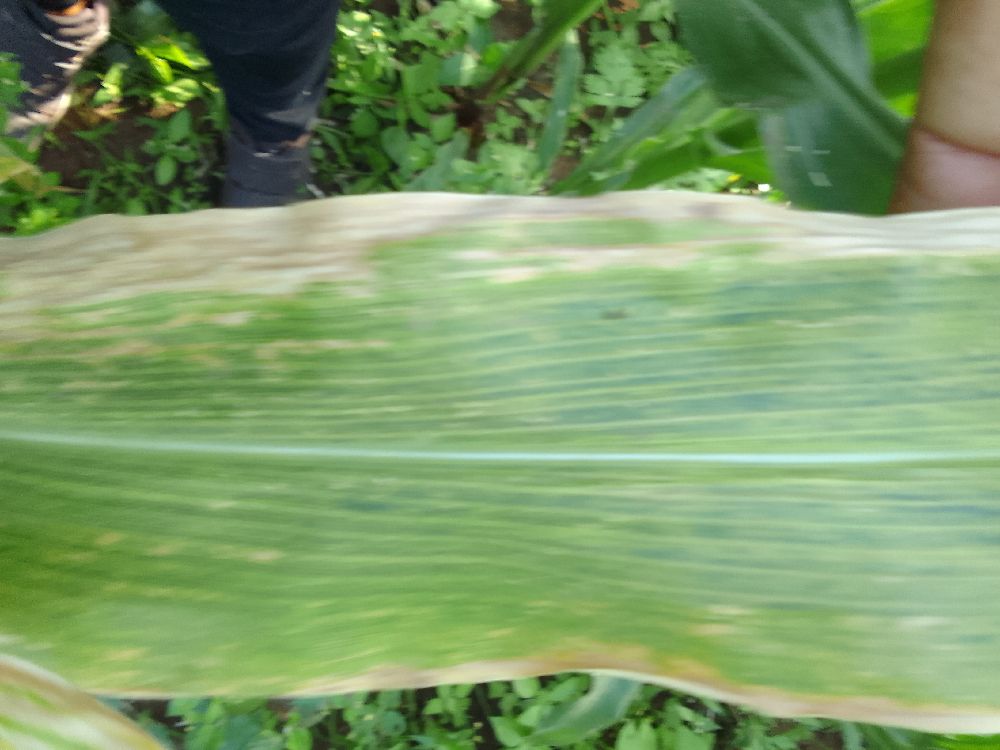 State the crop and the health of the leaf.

maize, maize lethal necrosis
